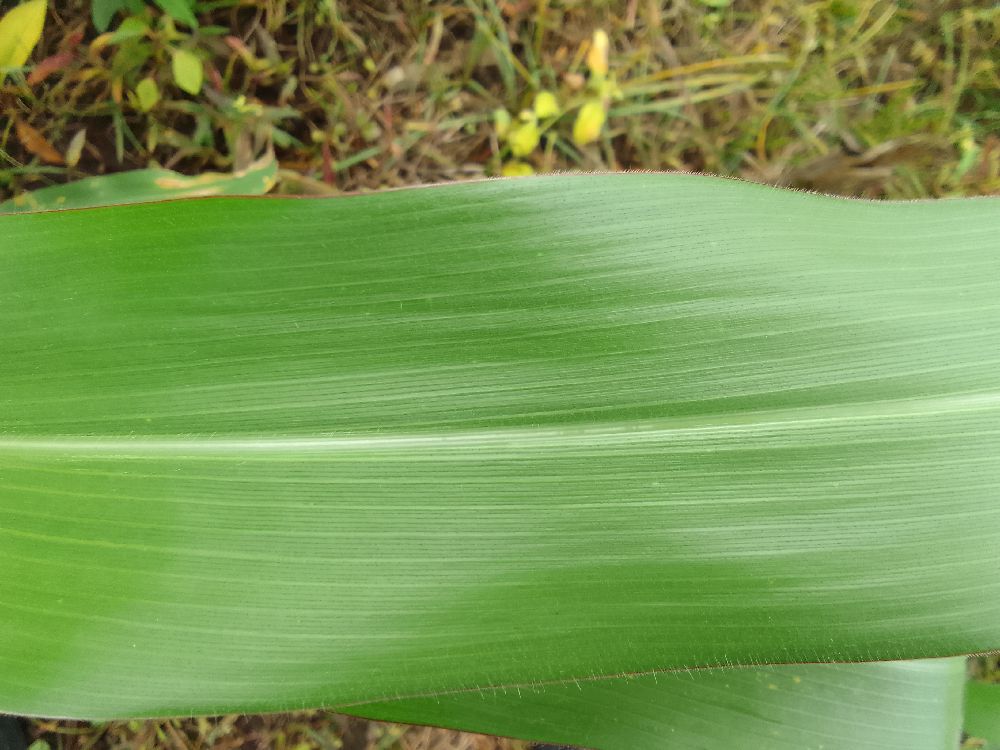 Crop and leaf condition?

maize, healthy
